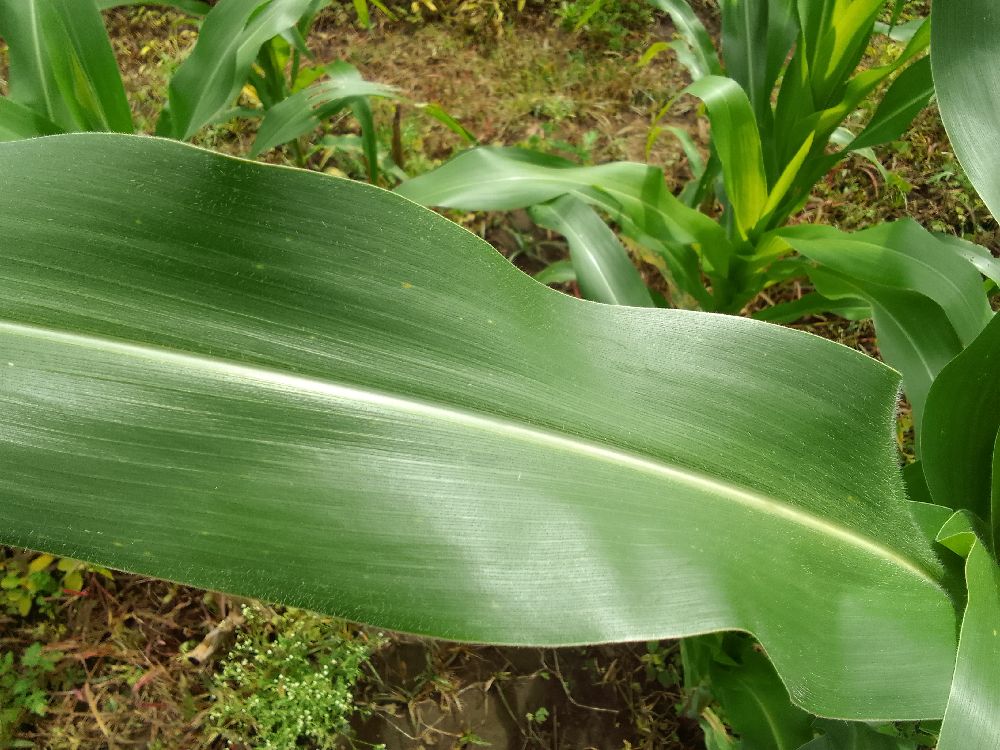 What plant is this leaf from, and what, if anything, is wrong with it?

maize, healthy
